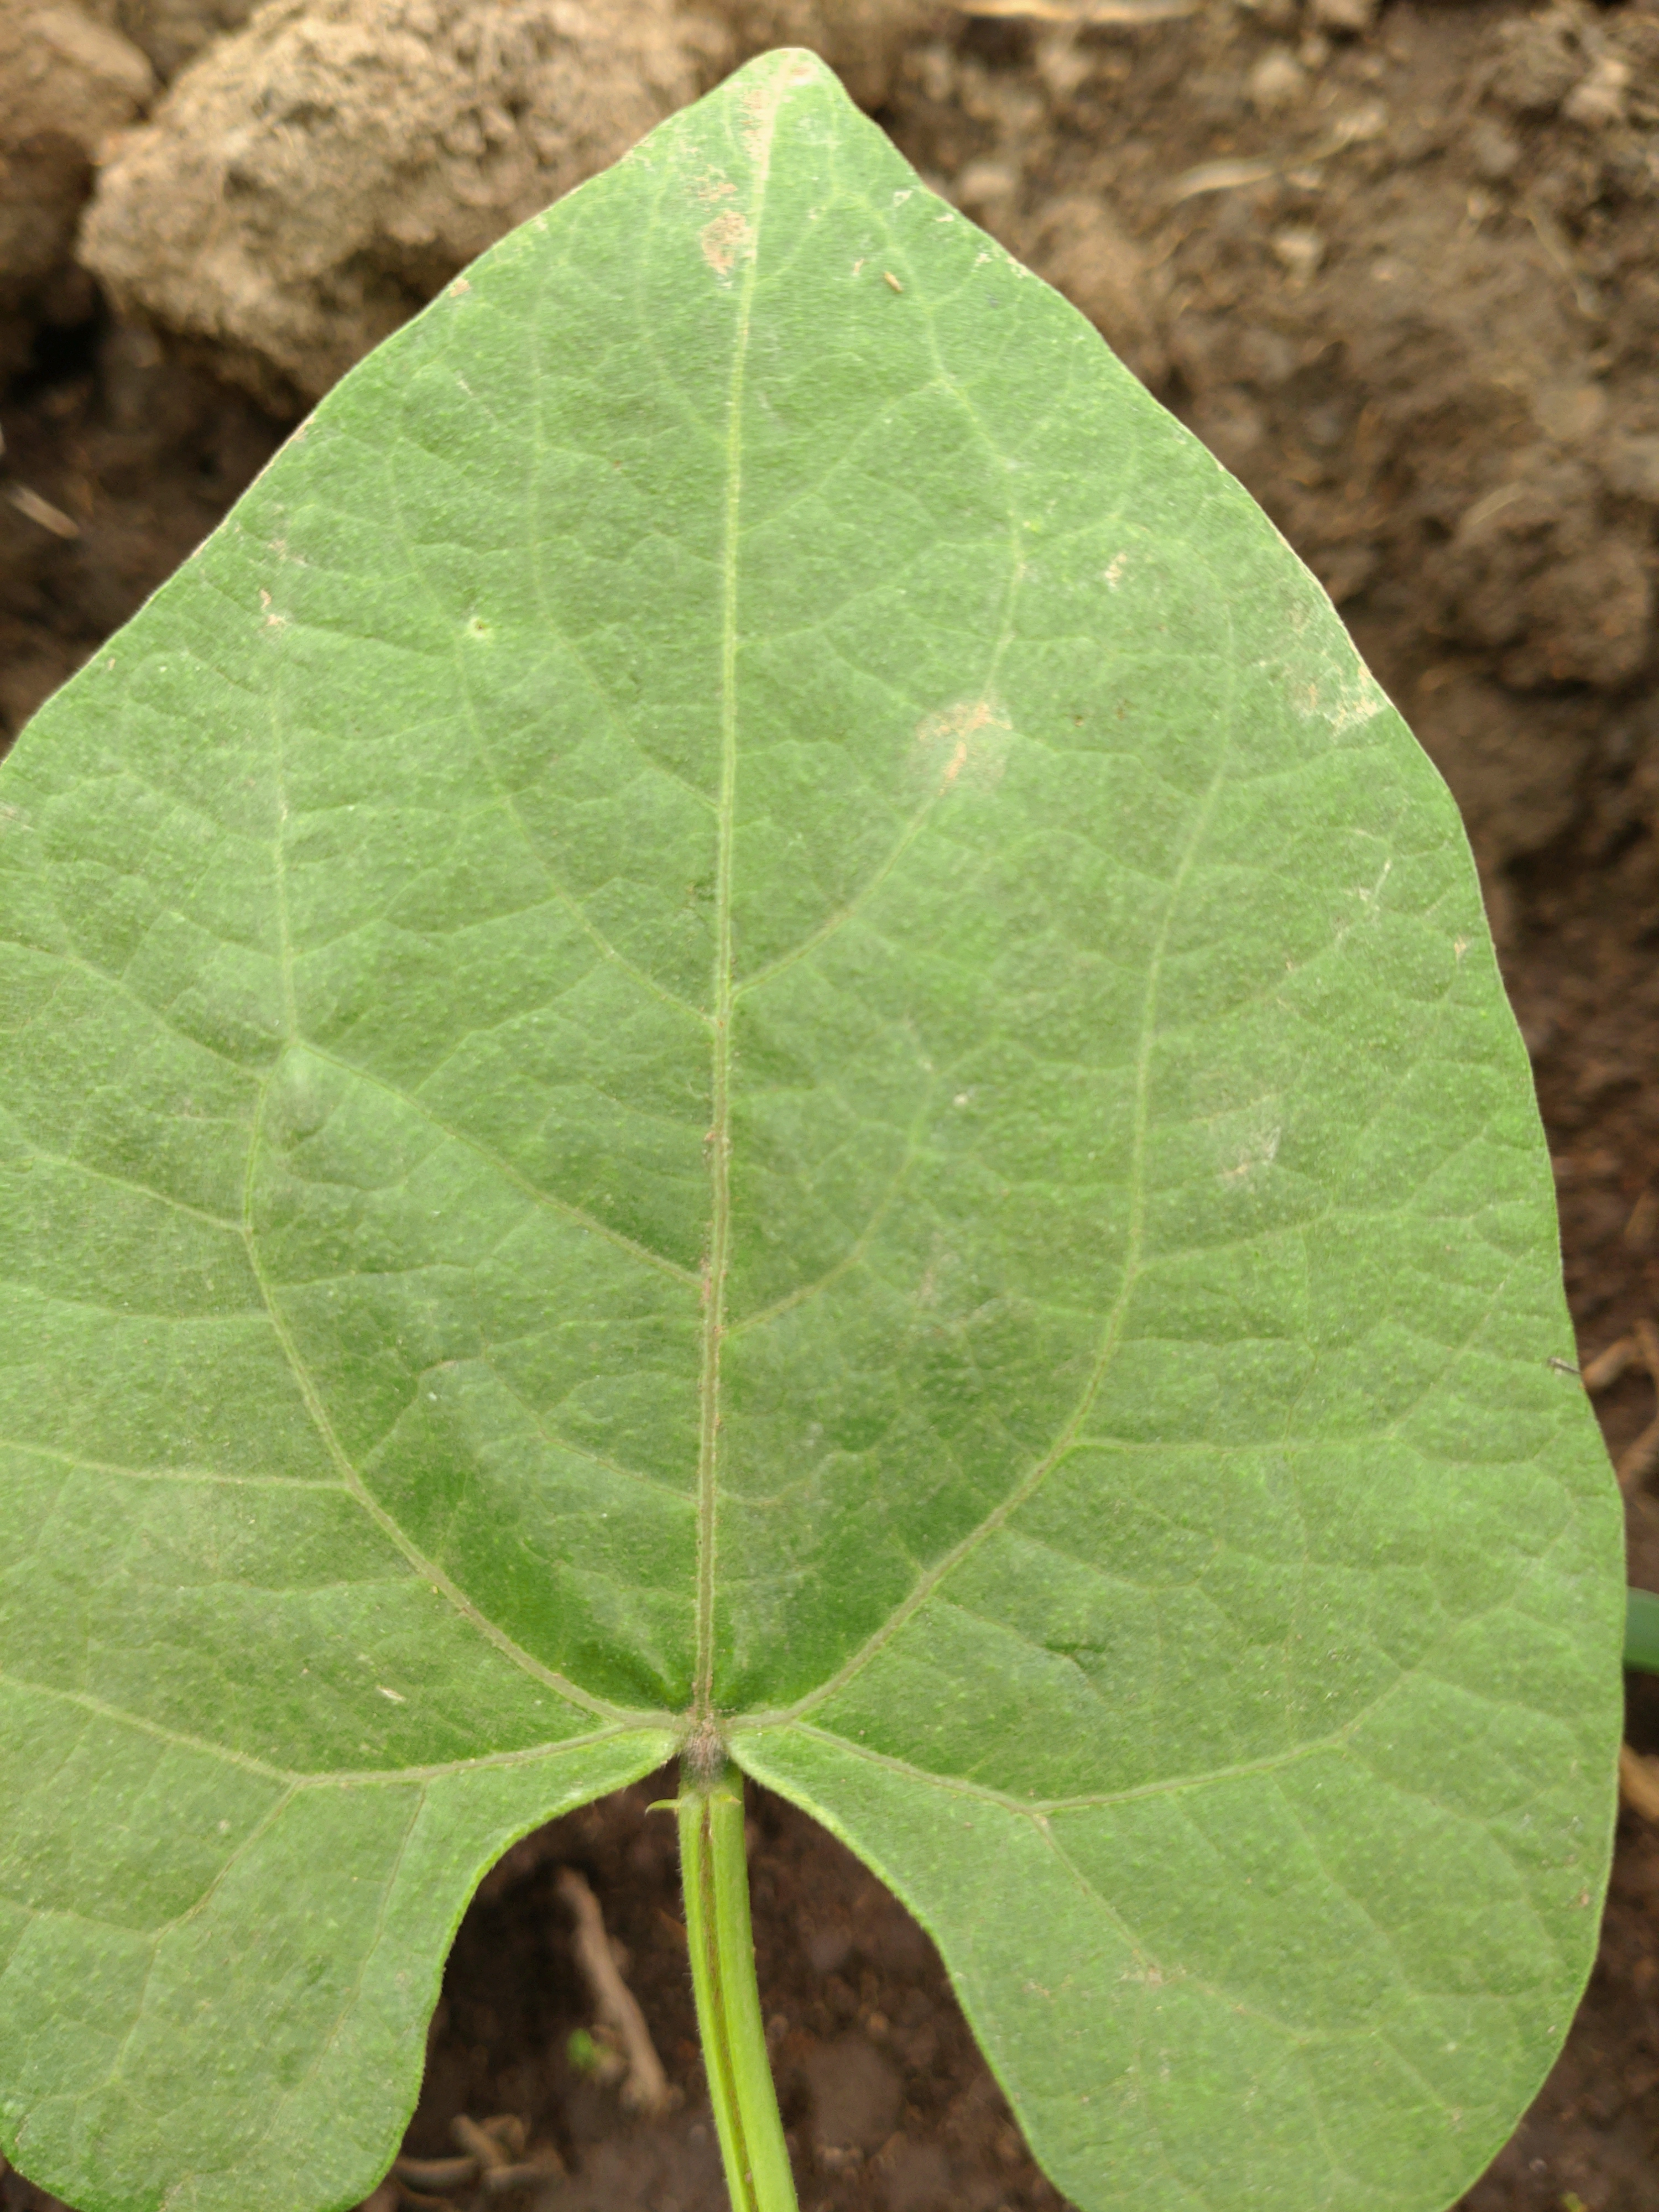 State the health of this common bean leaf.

healthy
